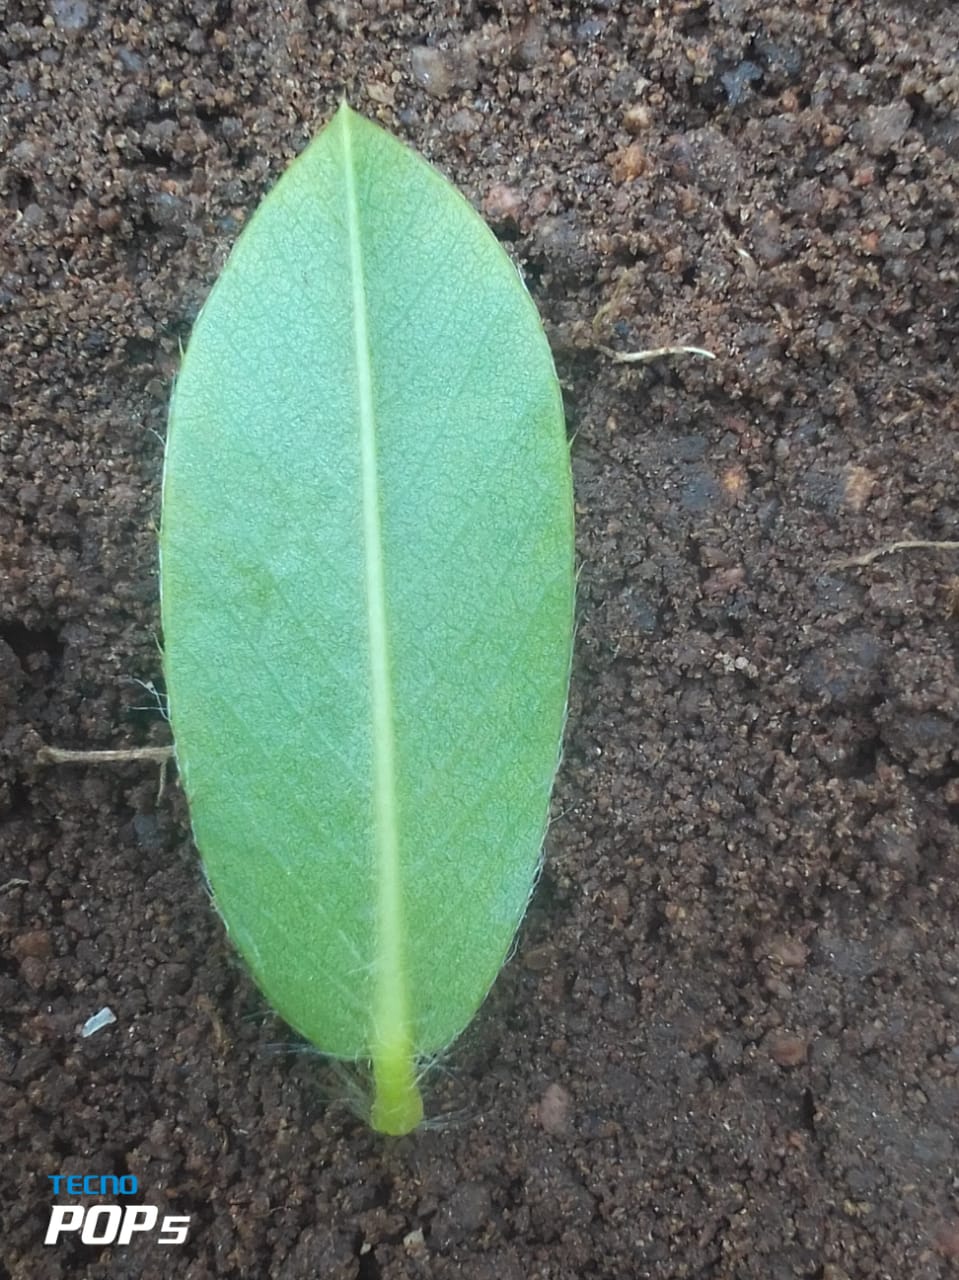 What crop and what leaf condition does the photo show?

peanut, healthy leaves
